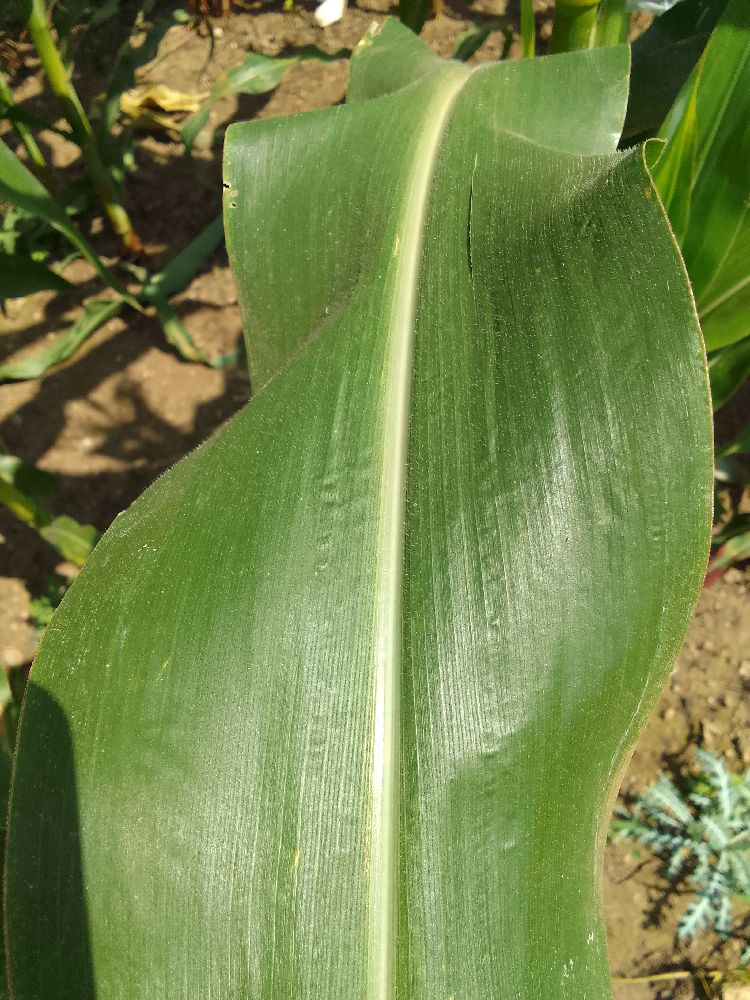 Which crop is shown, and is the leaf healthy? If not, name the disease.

maize, healthy
